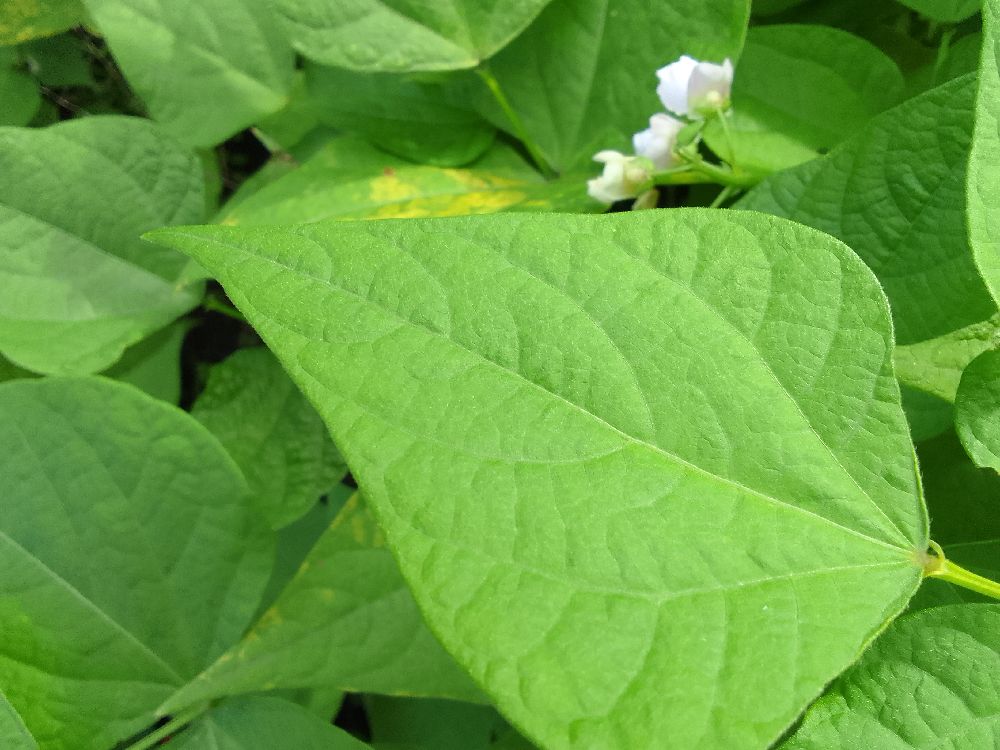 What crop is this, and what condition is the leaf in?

common bean, healthy
